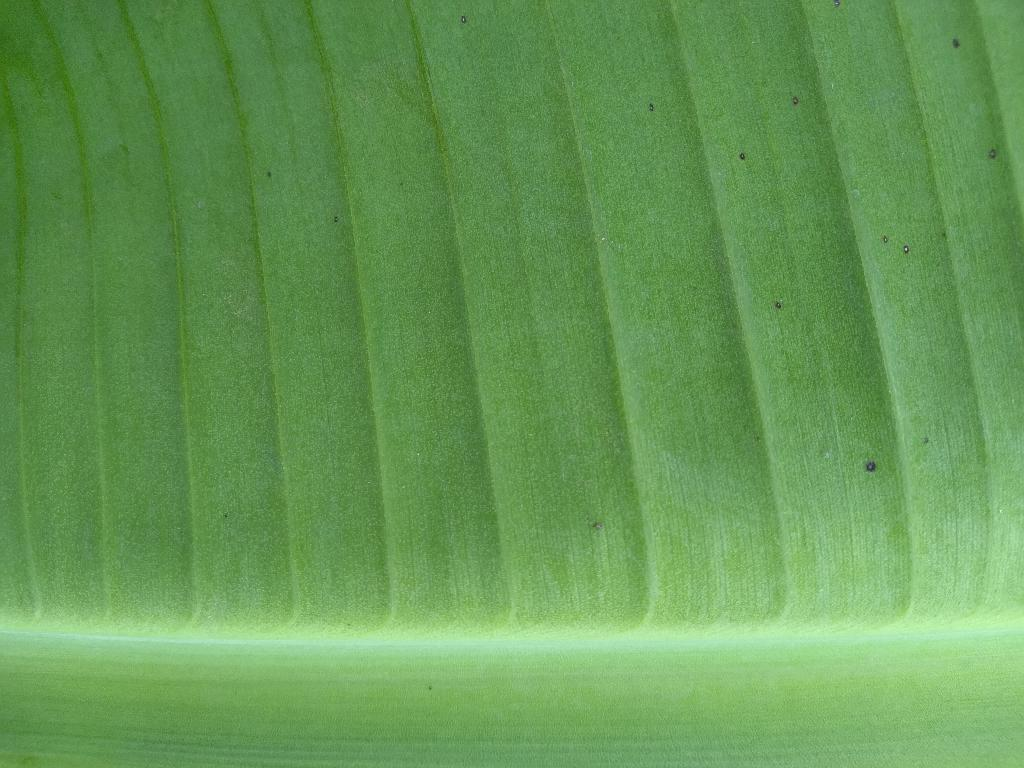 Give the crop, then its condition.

banana, healthy
